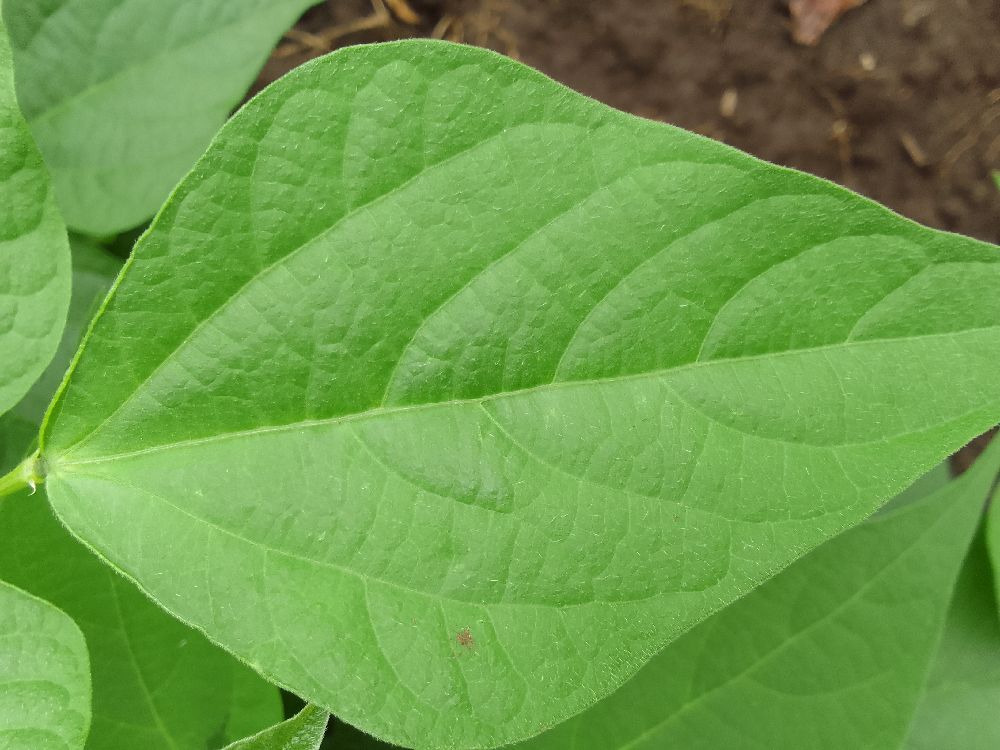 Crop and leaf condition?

common bean, healthy
